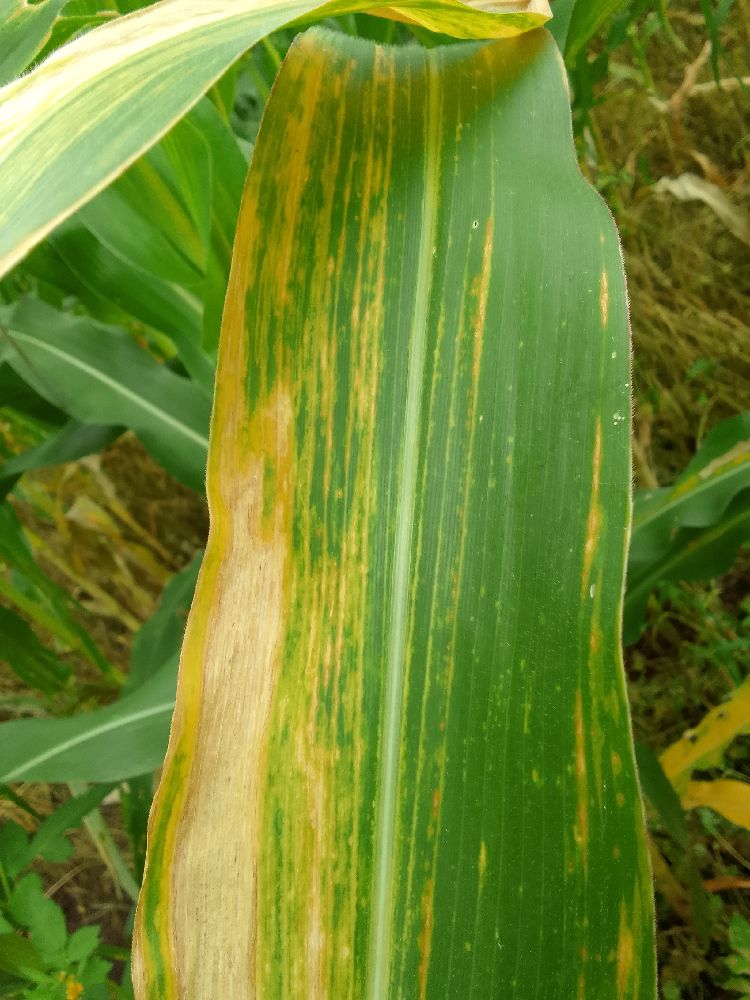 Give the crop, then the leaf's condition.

maize, maize lethal necrosis
